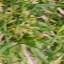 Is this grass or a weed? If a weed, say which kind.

grass
